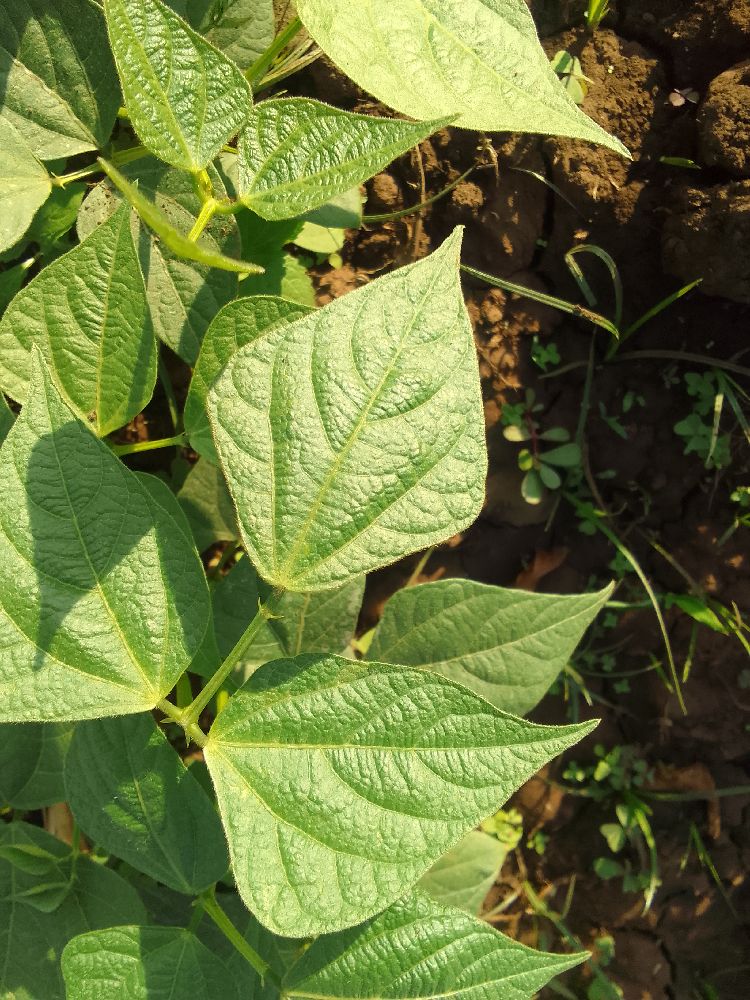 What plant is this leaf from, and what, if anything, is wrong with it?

common bean, healthy
